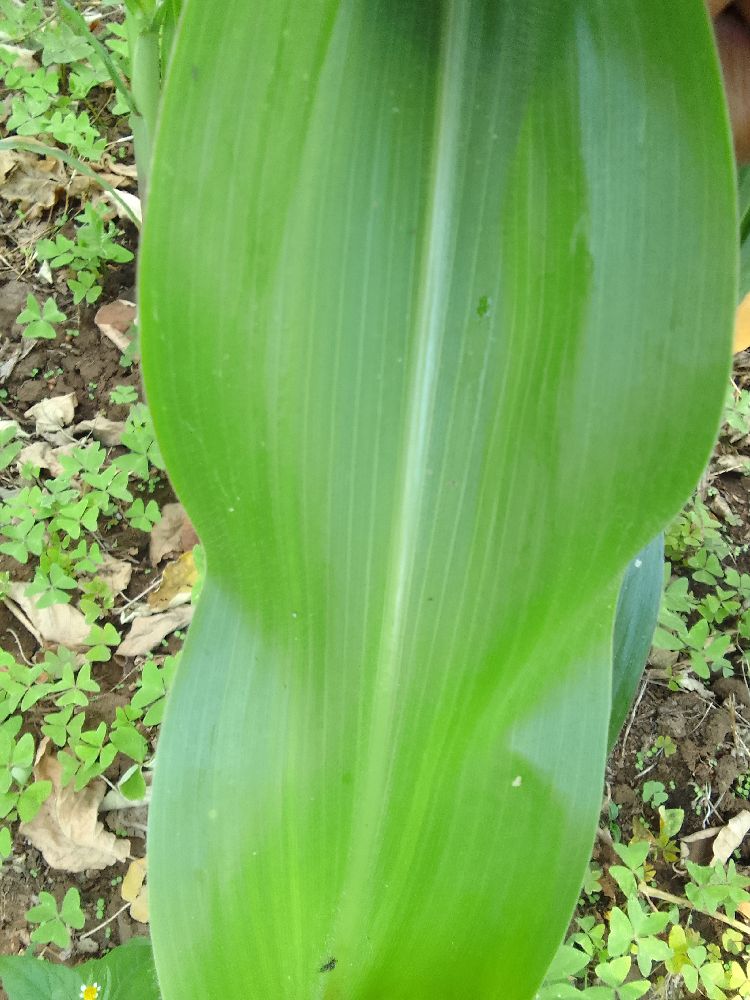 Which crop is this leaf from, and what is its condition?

maize, healthy
